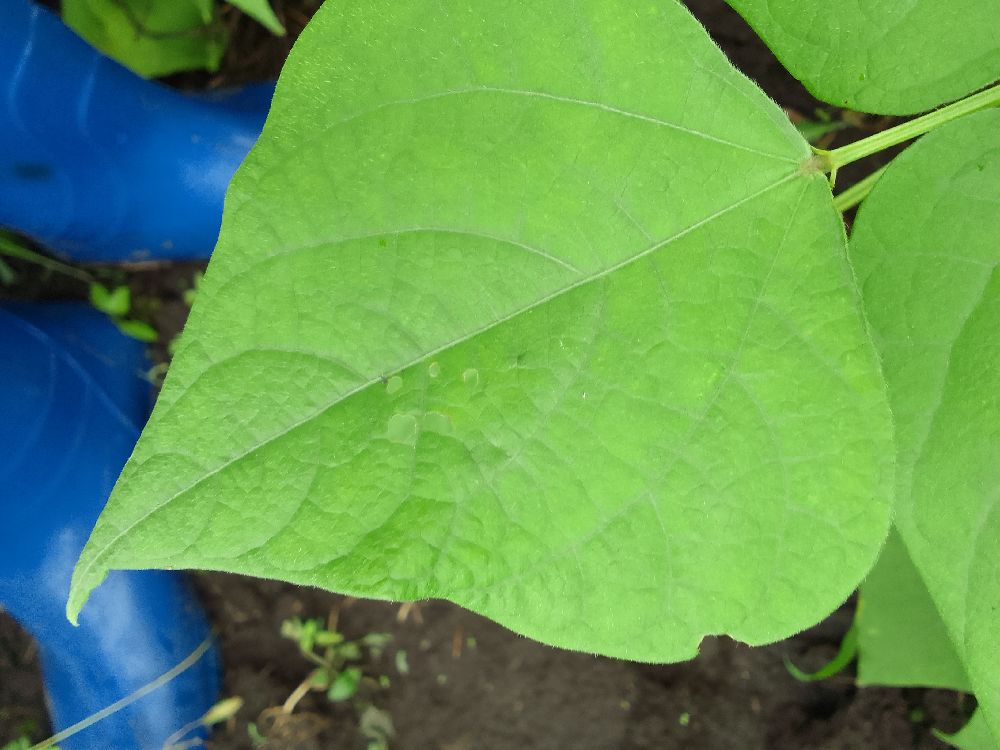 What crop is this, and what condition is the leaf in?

common bean, healthy
